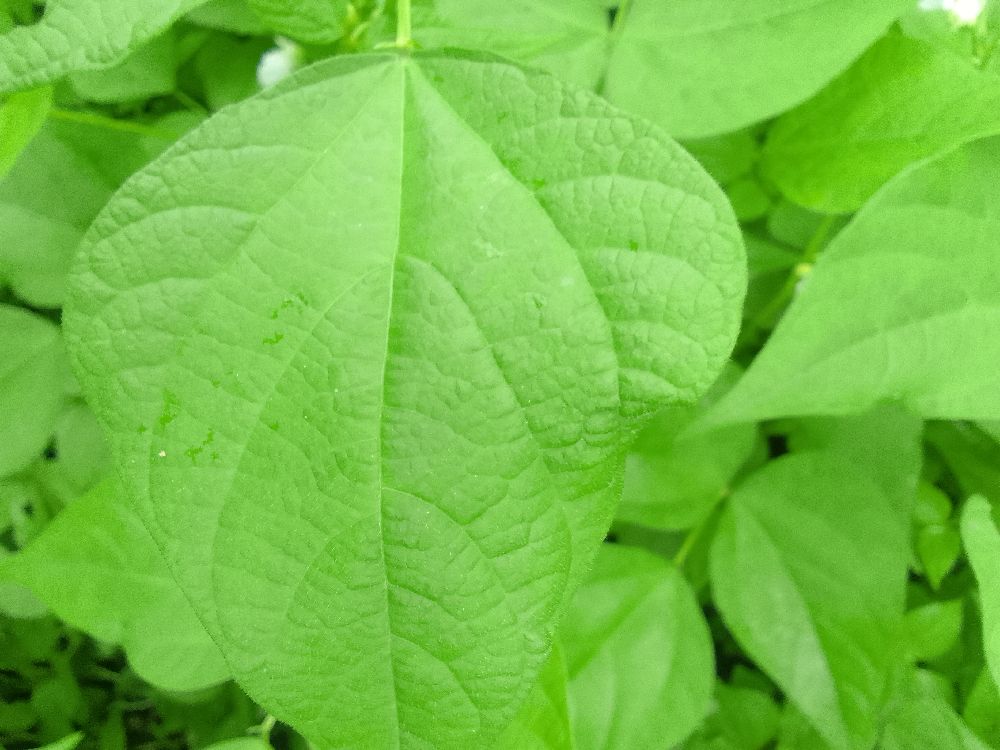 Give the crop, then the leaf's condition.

common bean, healthy
